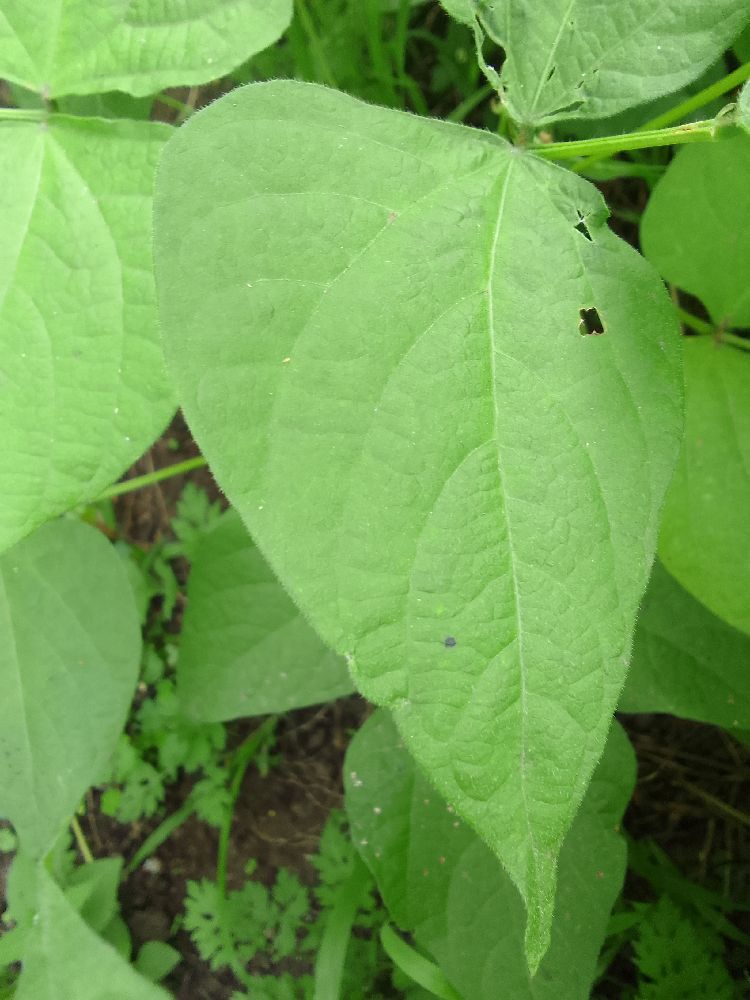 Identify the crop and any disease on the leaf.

common bean, healthy
